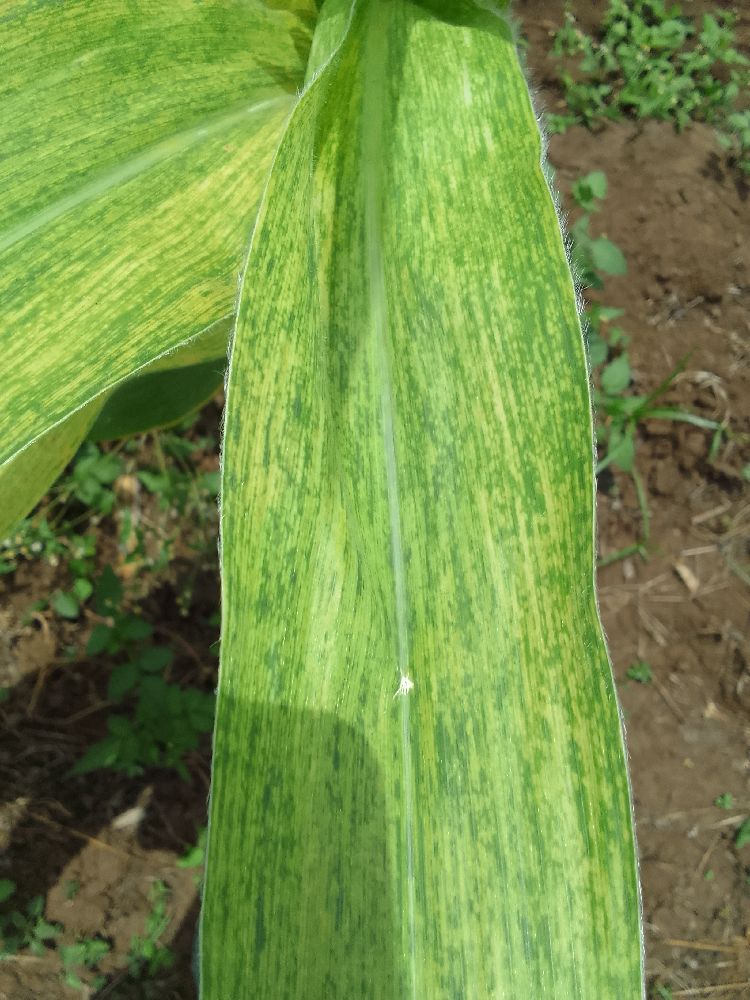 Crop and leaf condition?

maize, maize lethal necrosis
